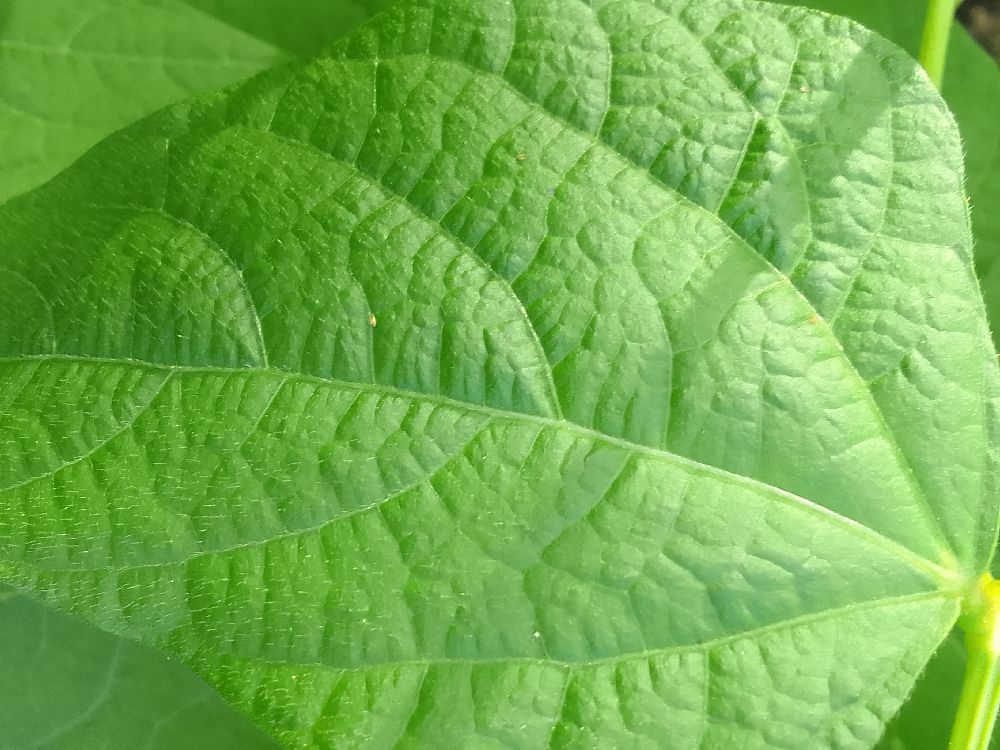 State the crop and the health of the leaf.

common bean, healthy
